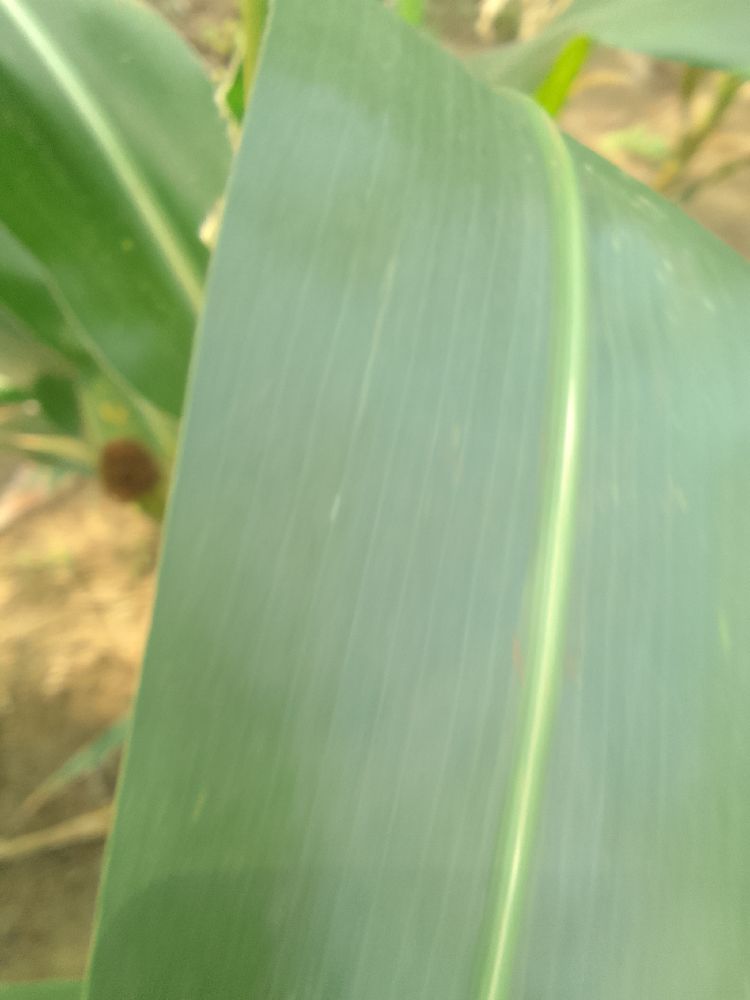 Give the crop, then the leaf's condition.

maize, healthy
